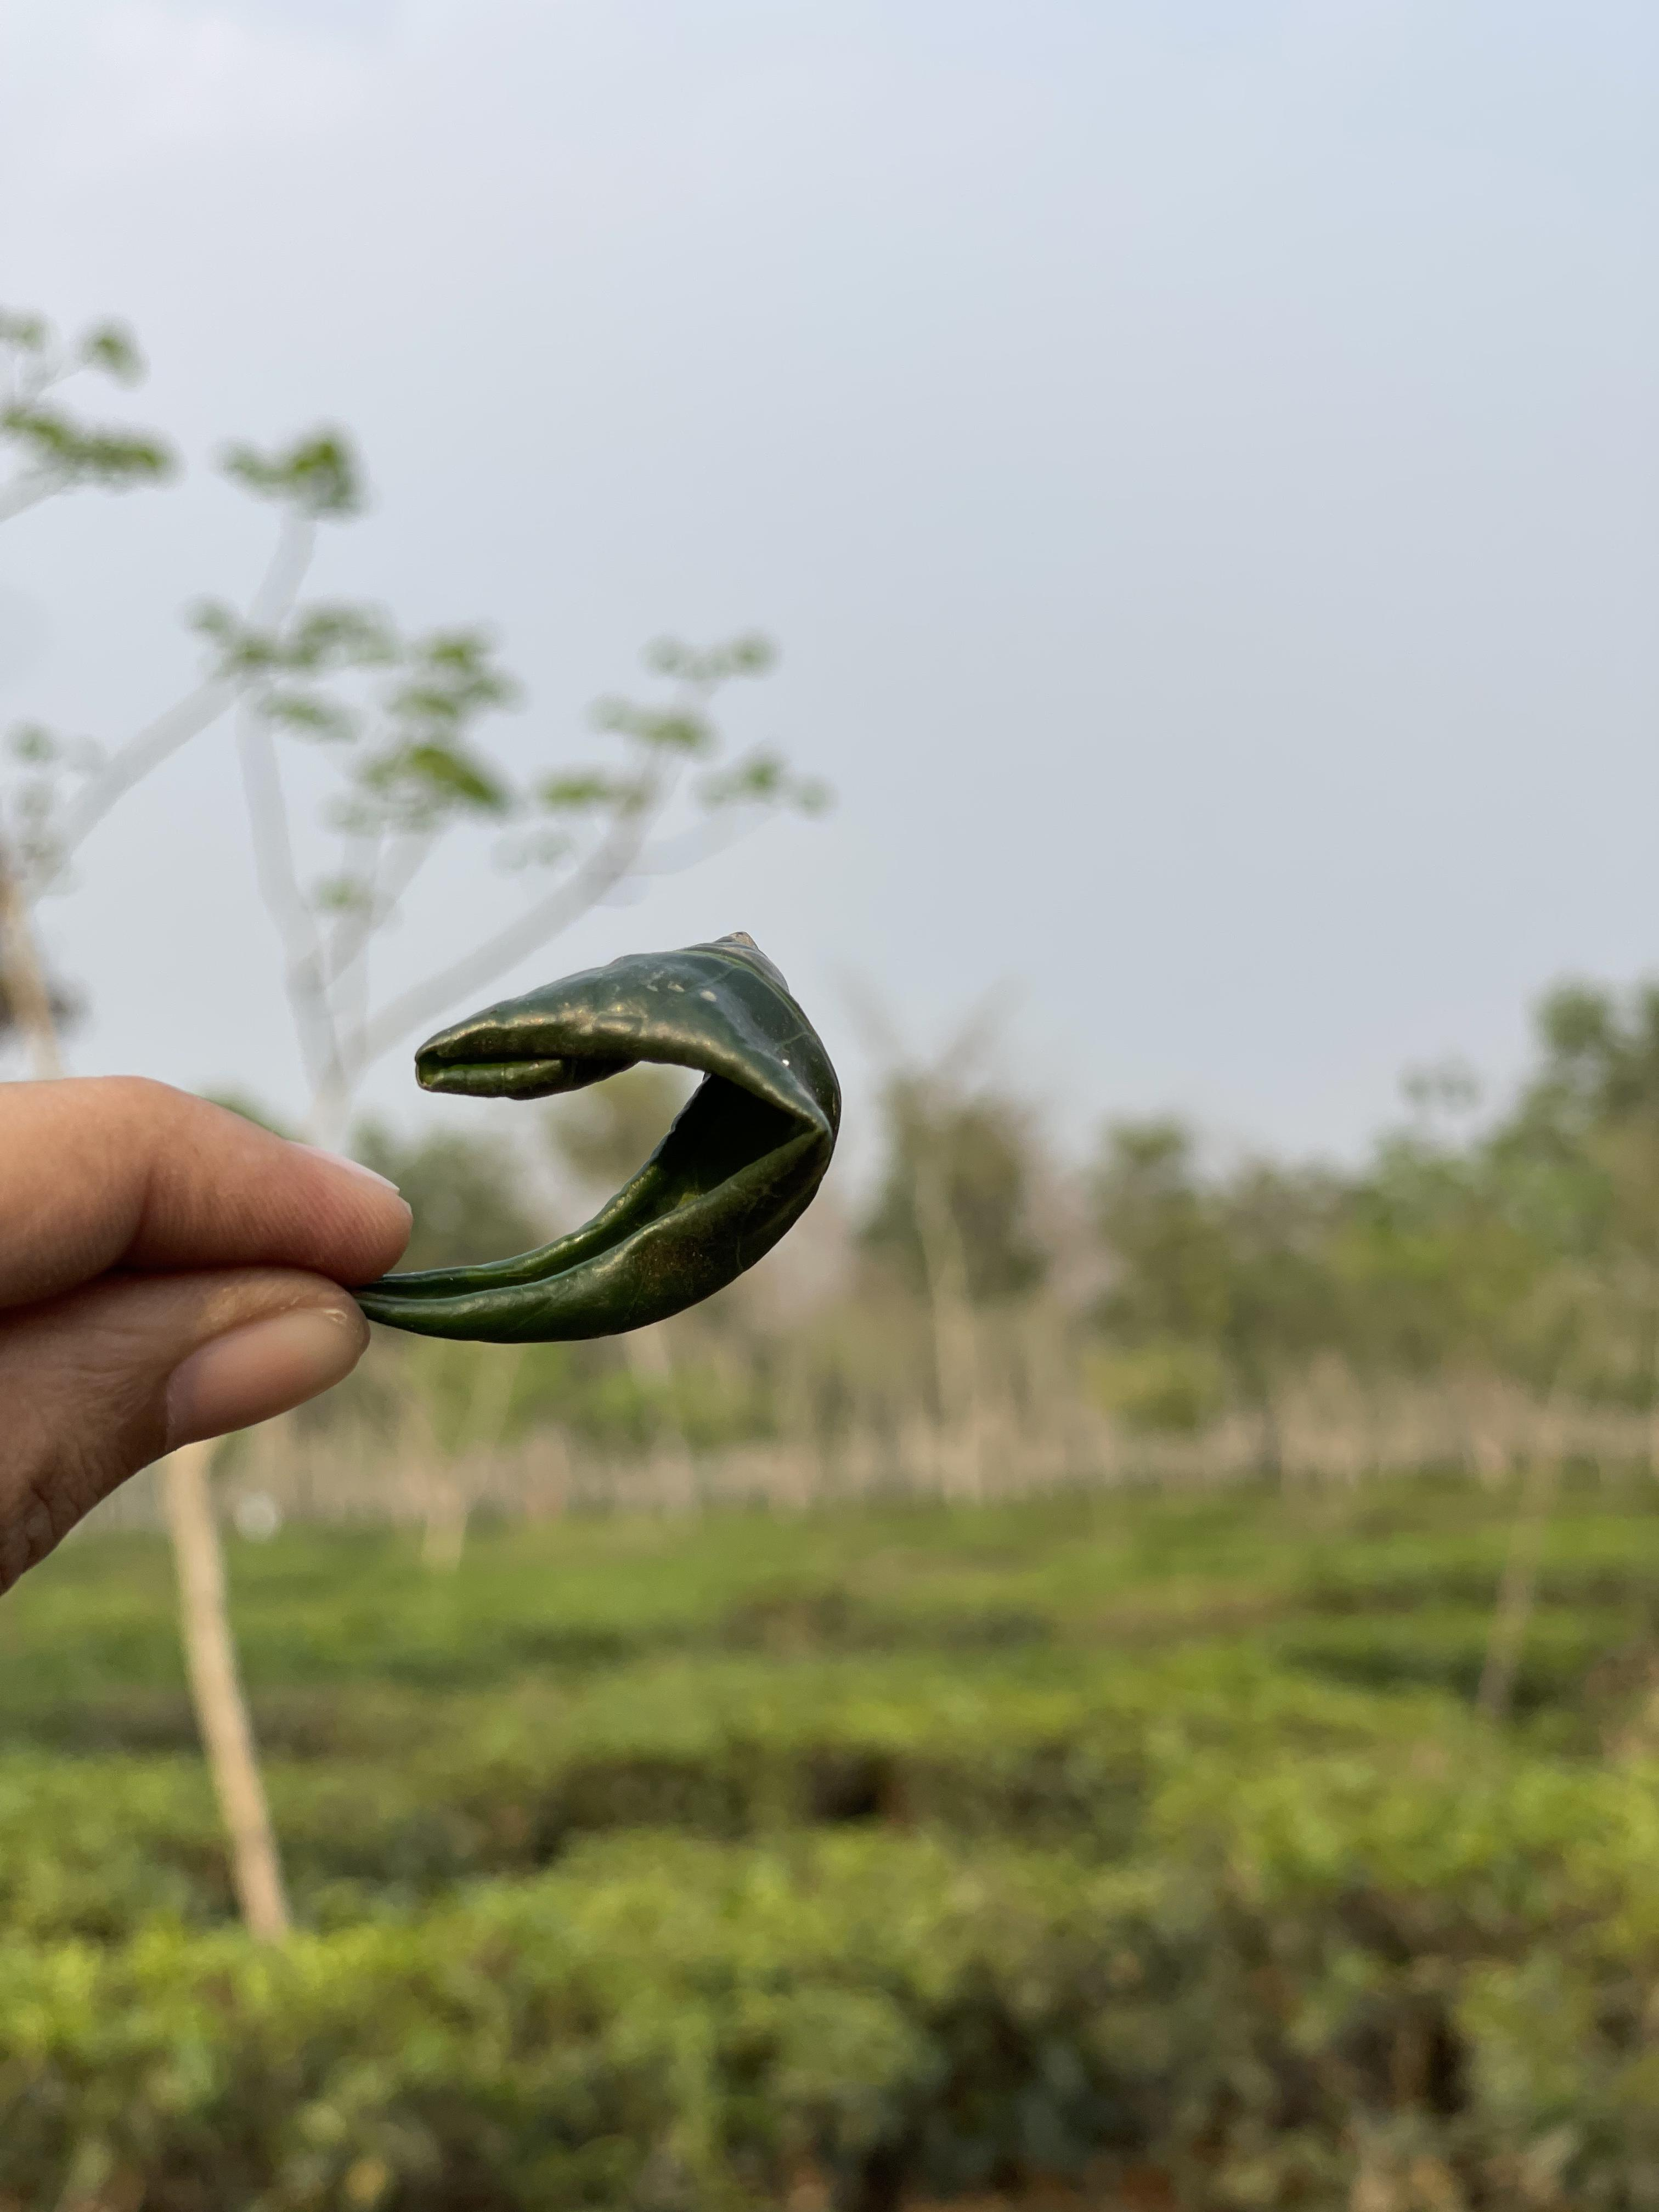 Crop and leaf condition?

tea, helopeltis
